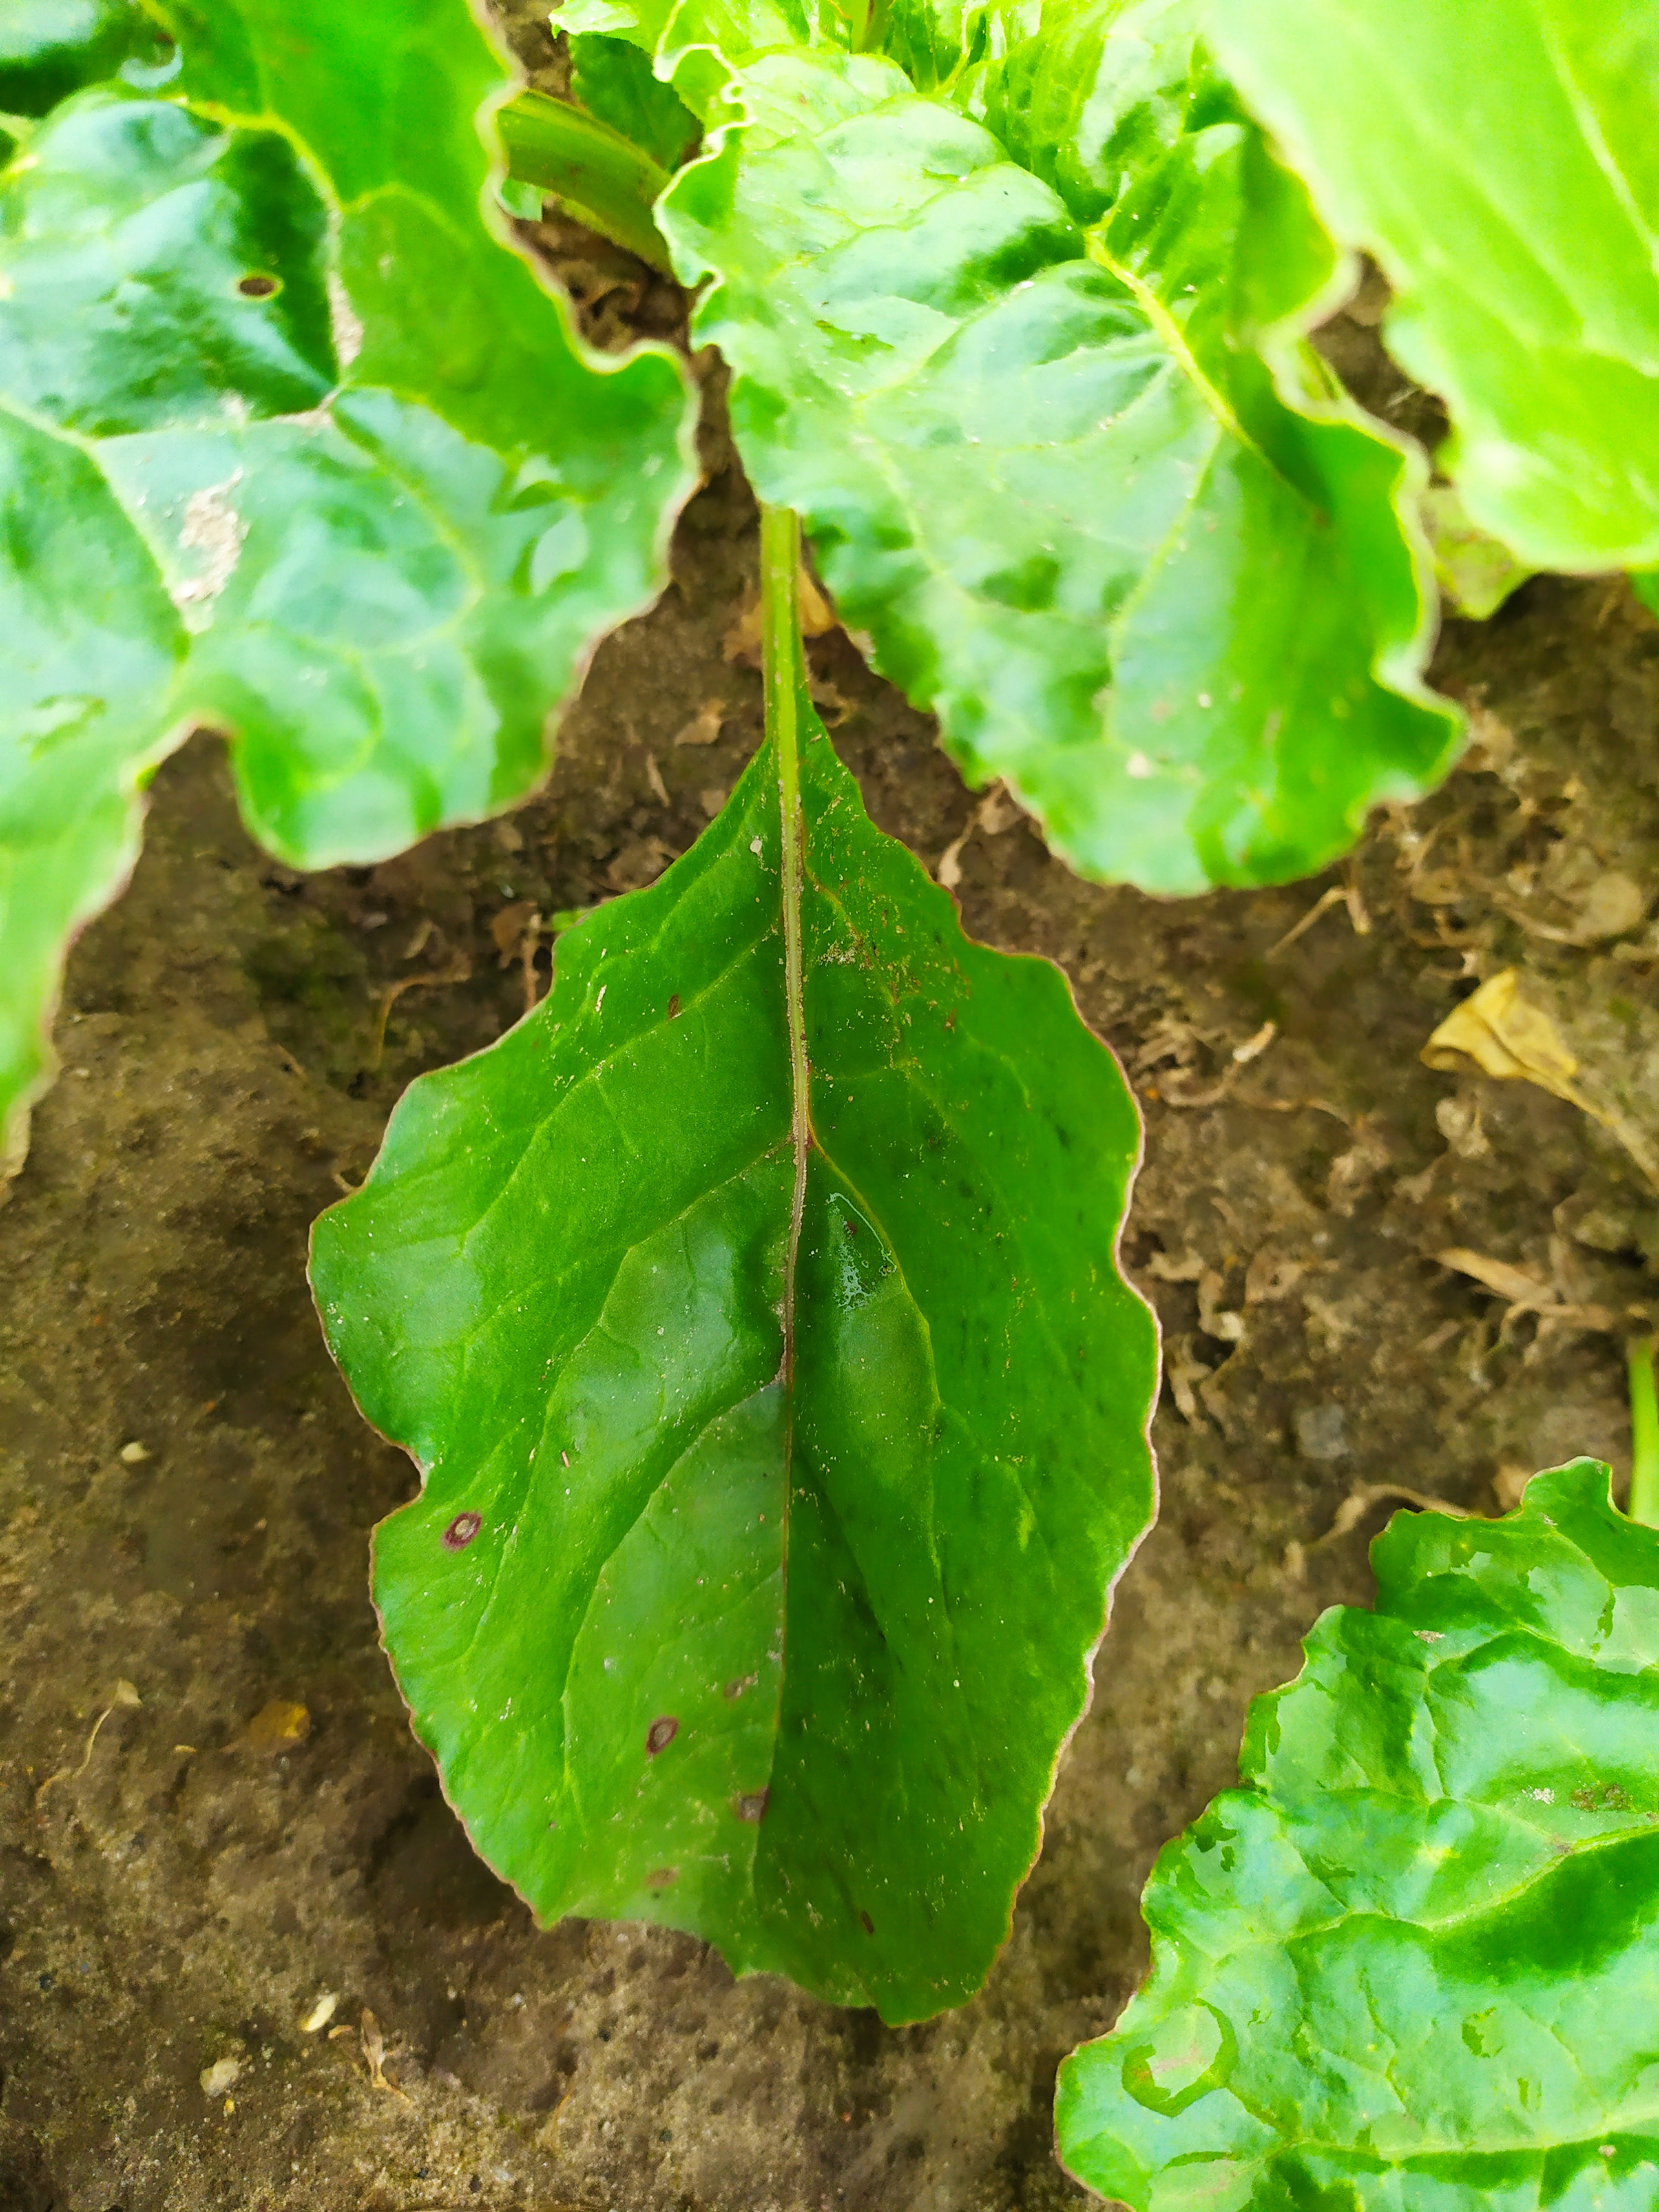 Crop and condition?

beet, cercospora
